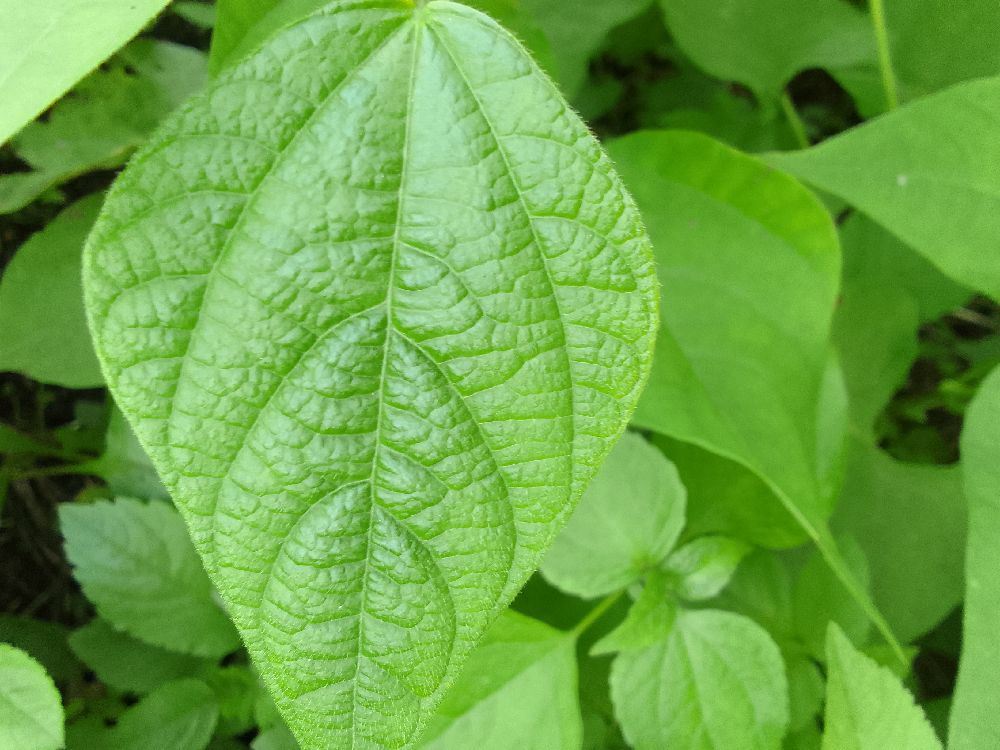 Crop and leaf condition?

common bean, healthy
